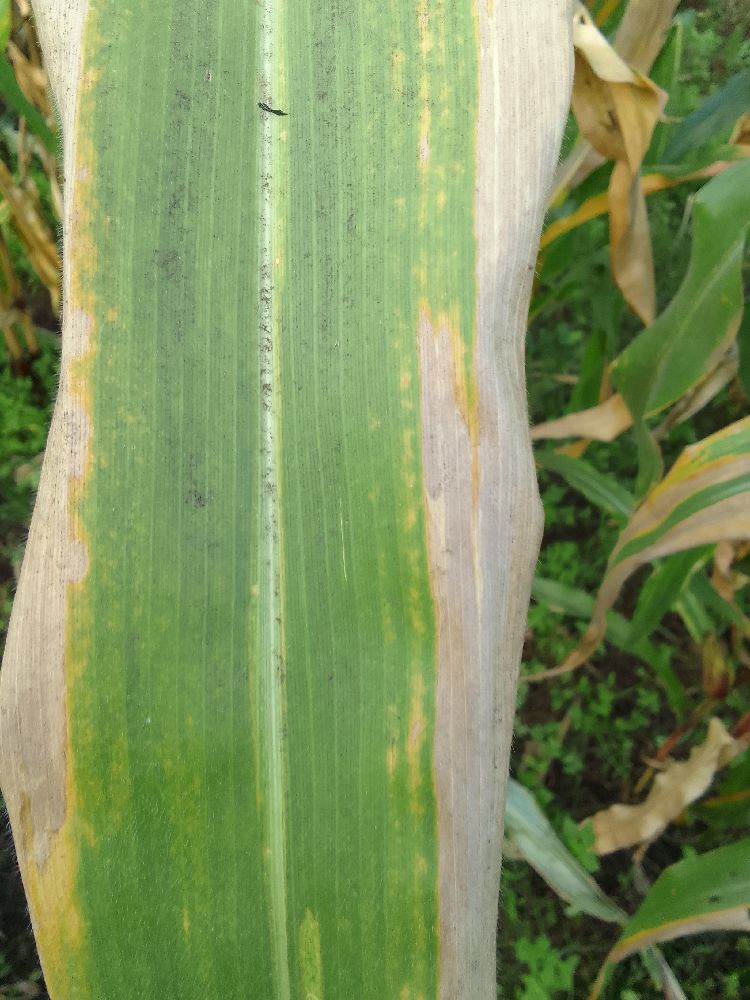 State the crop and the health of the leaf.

maize, maize lethal necrosis
